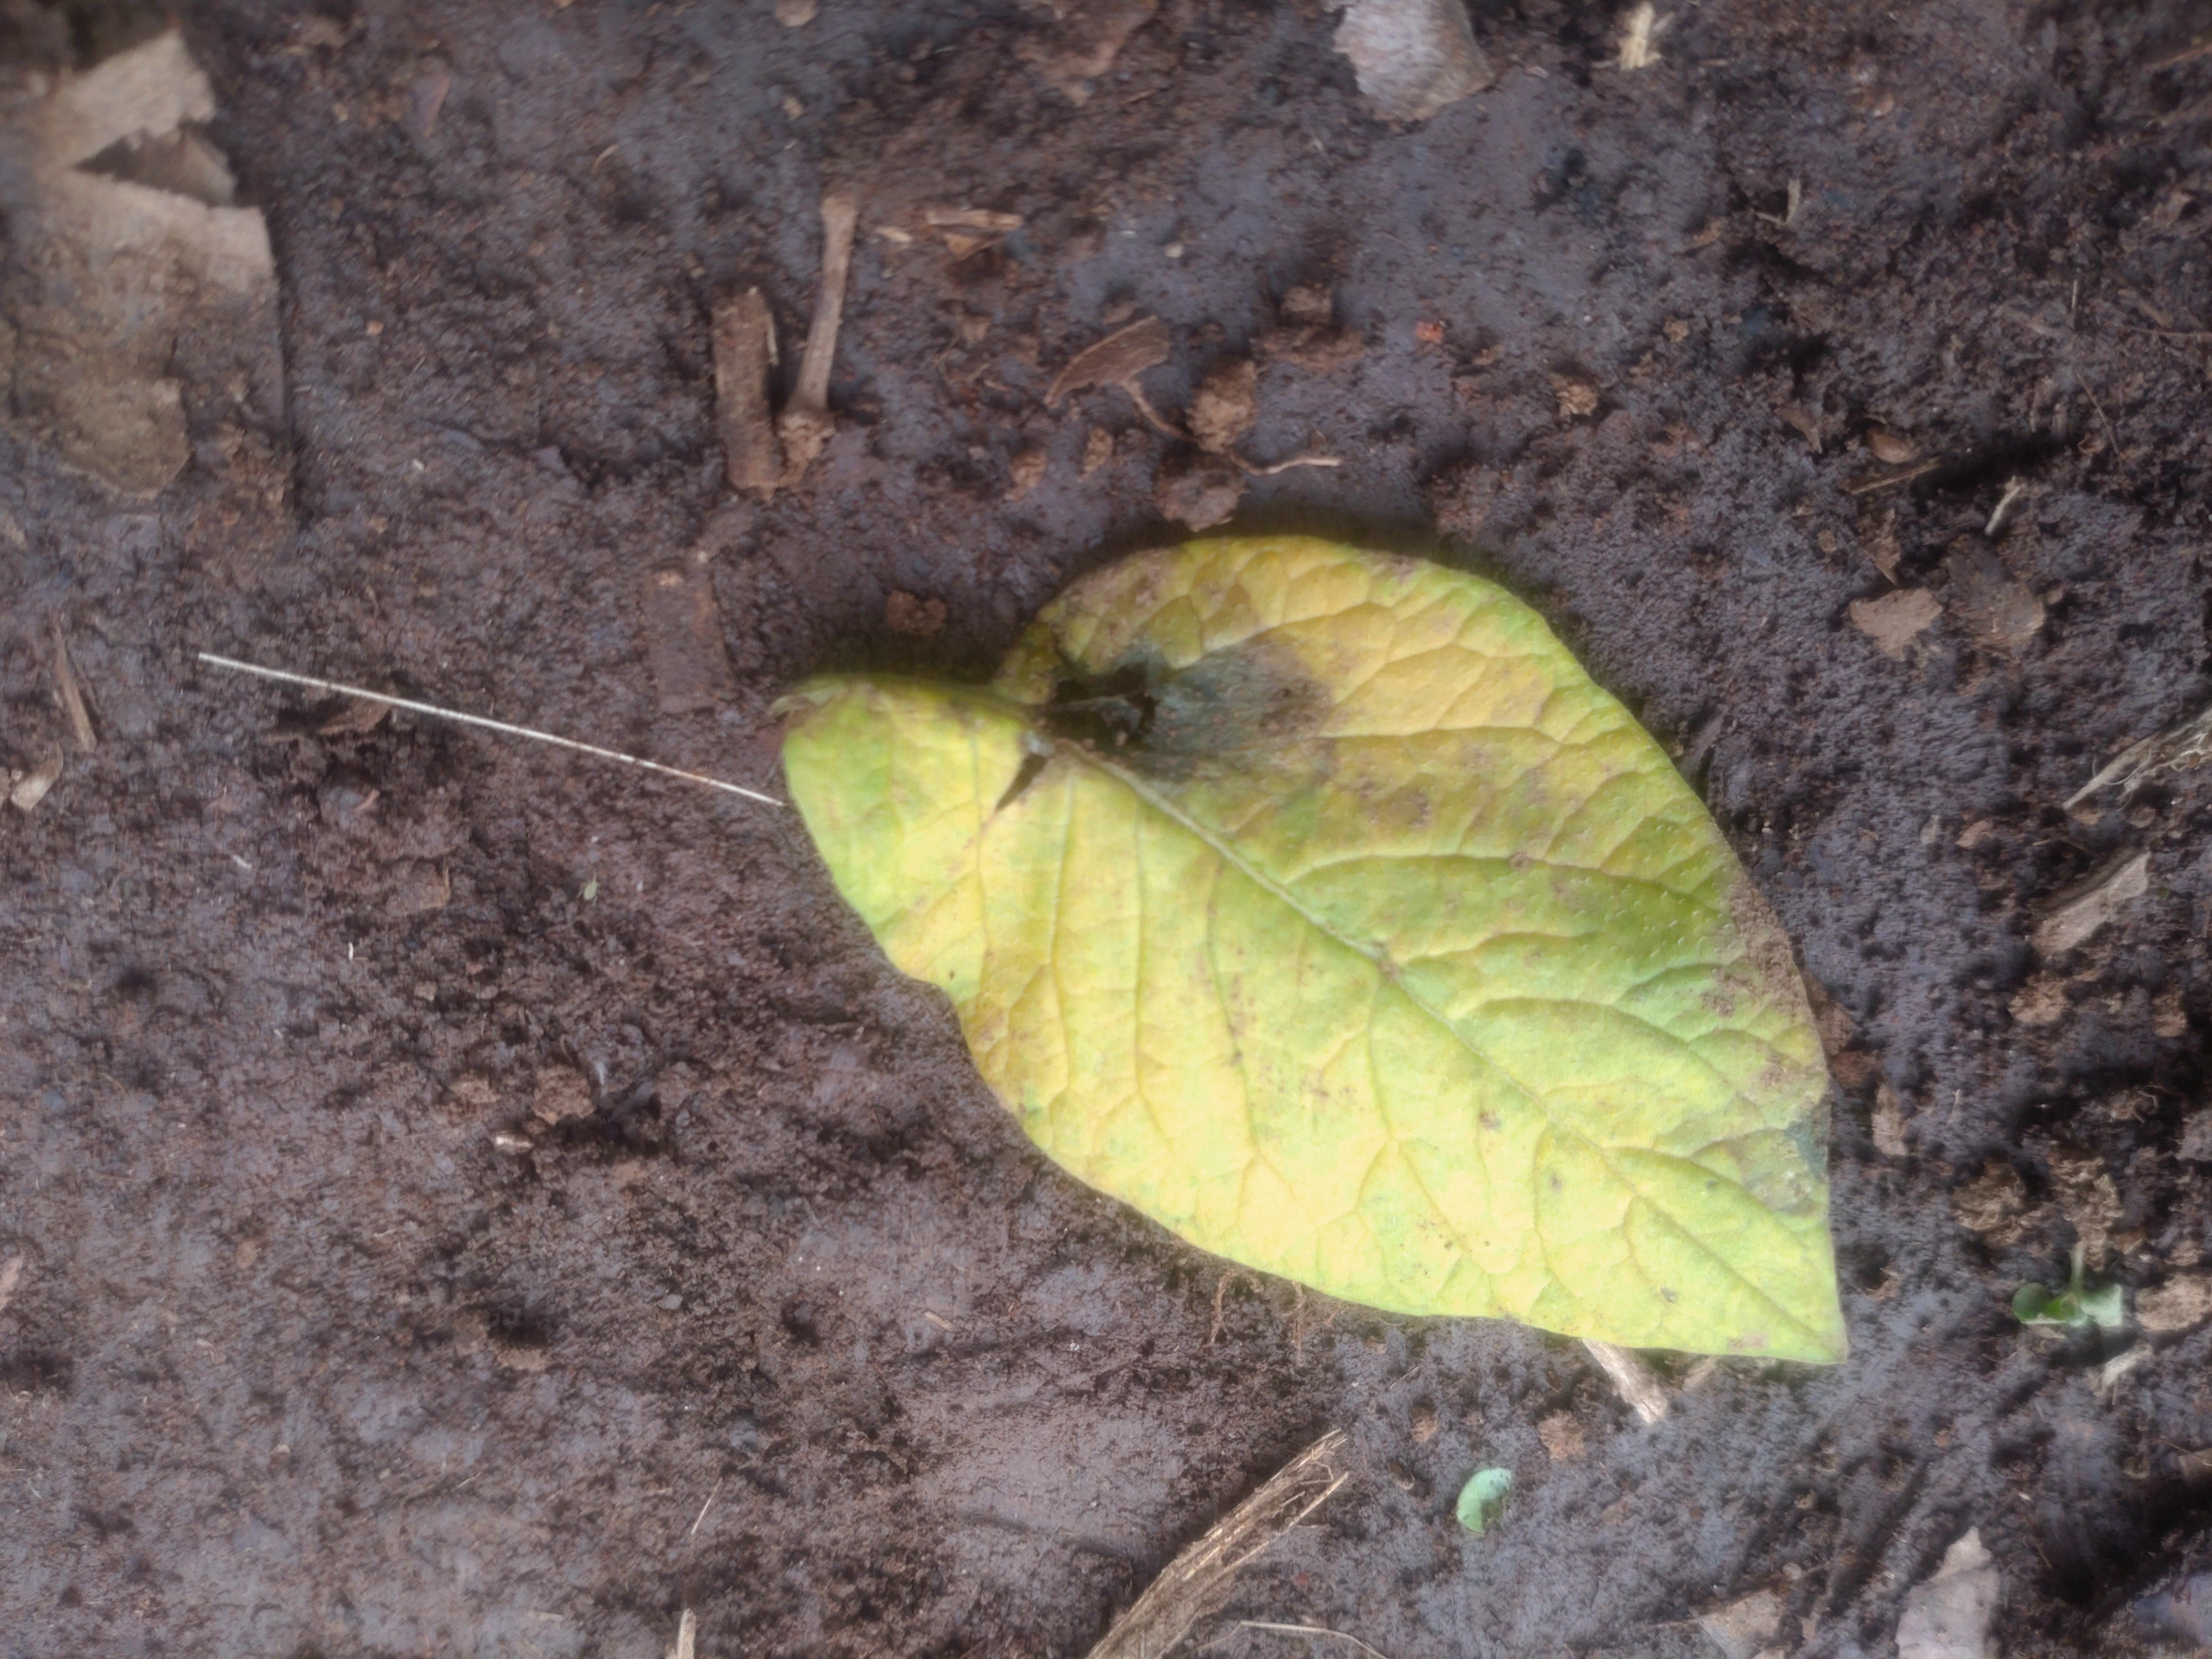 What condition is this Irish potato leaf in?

late blight
